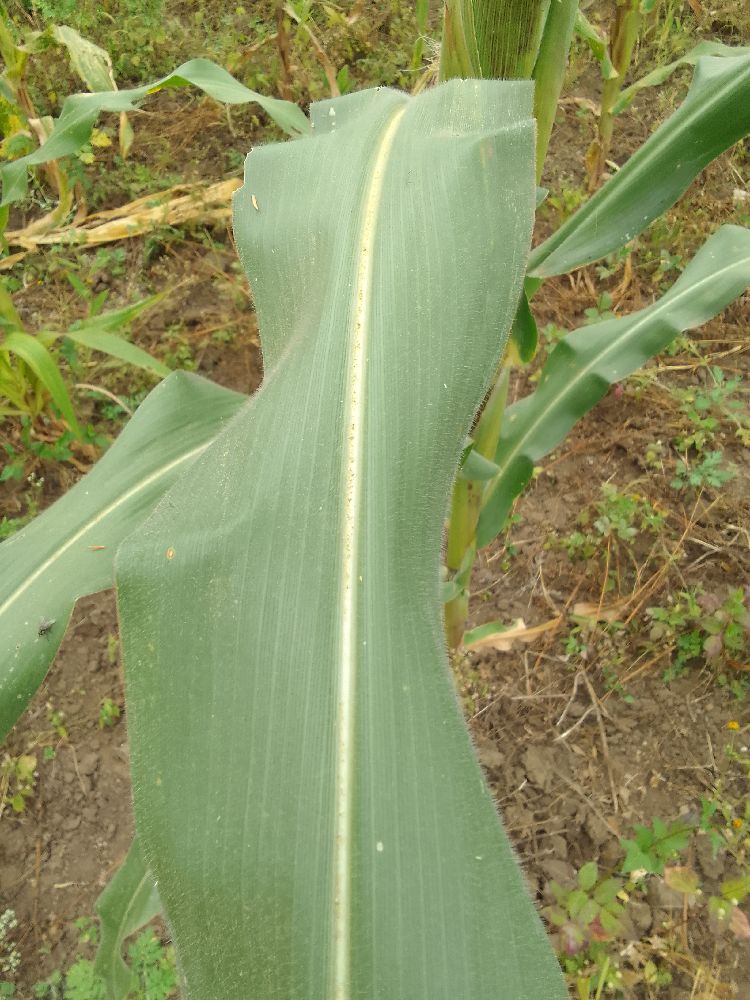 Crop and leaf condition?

maize, healthy
